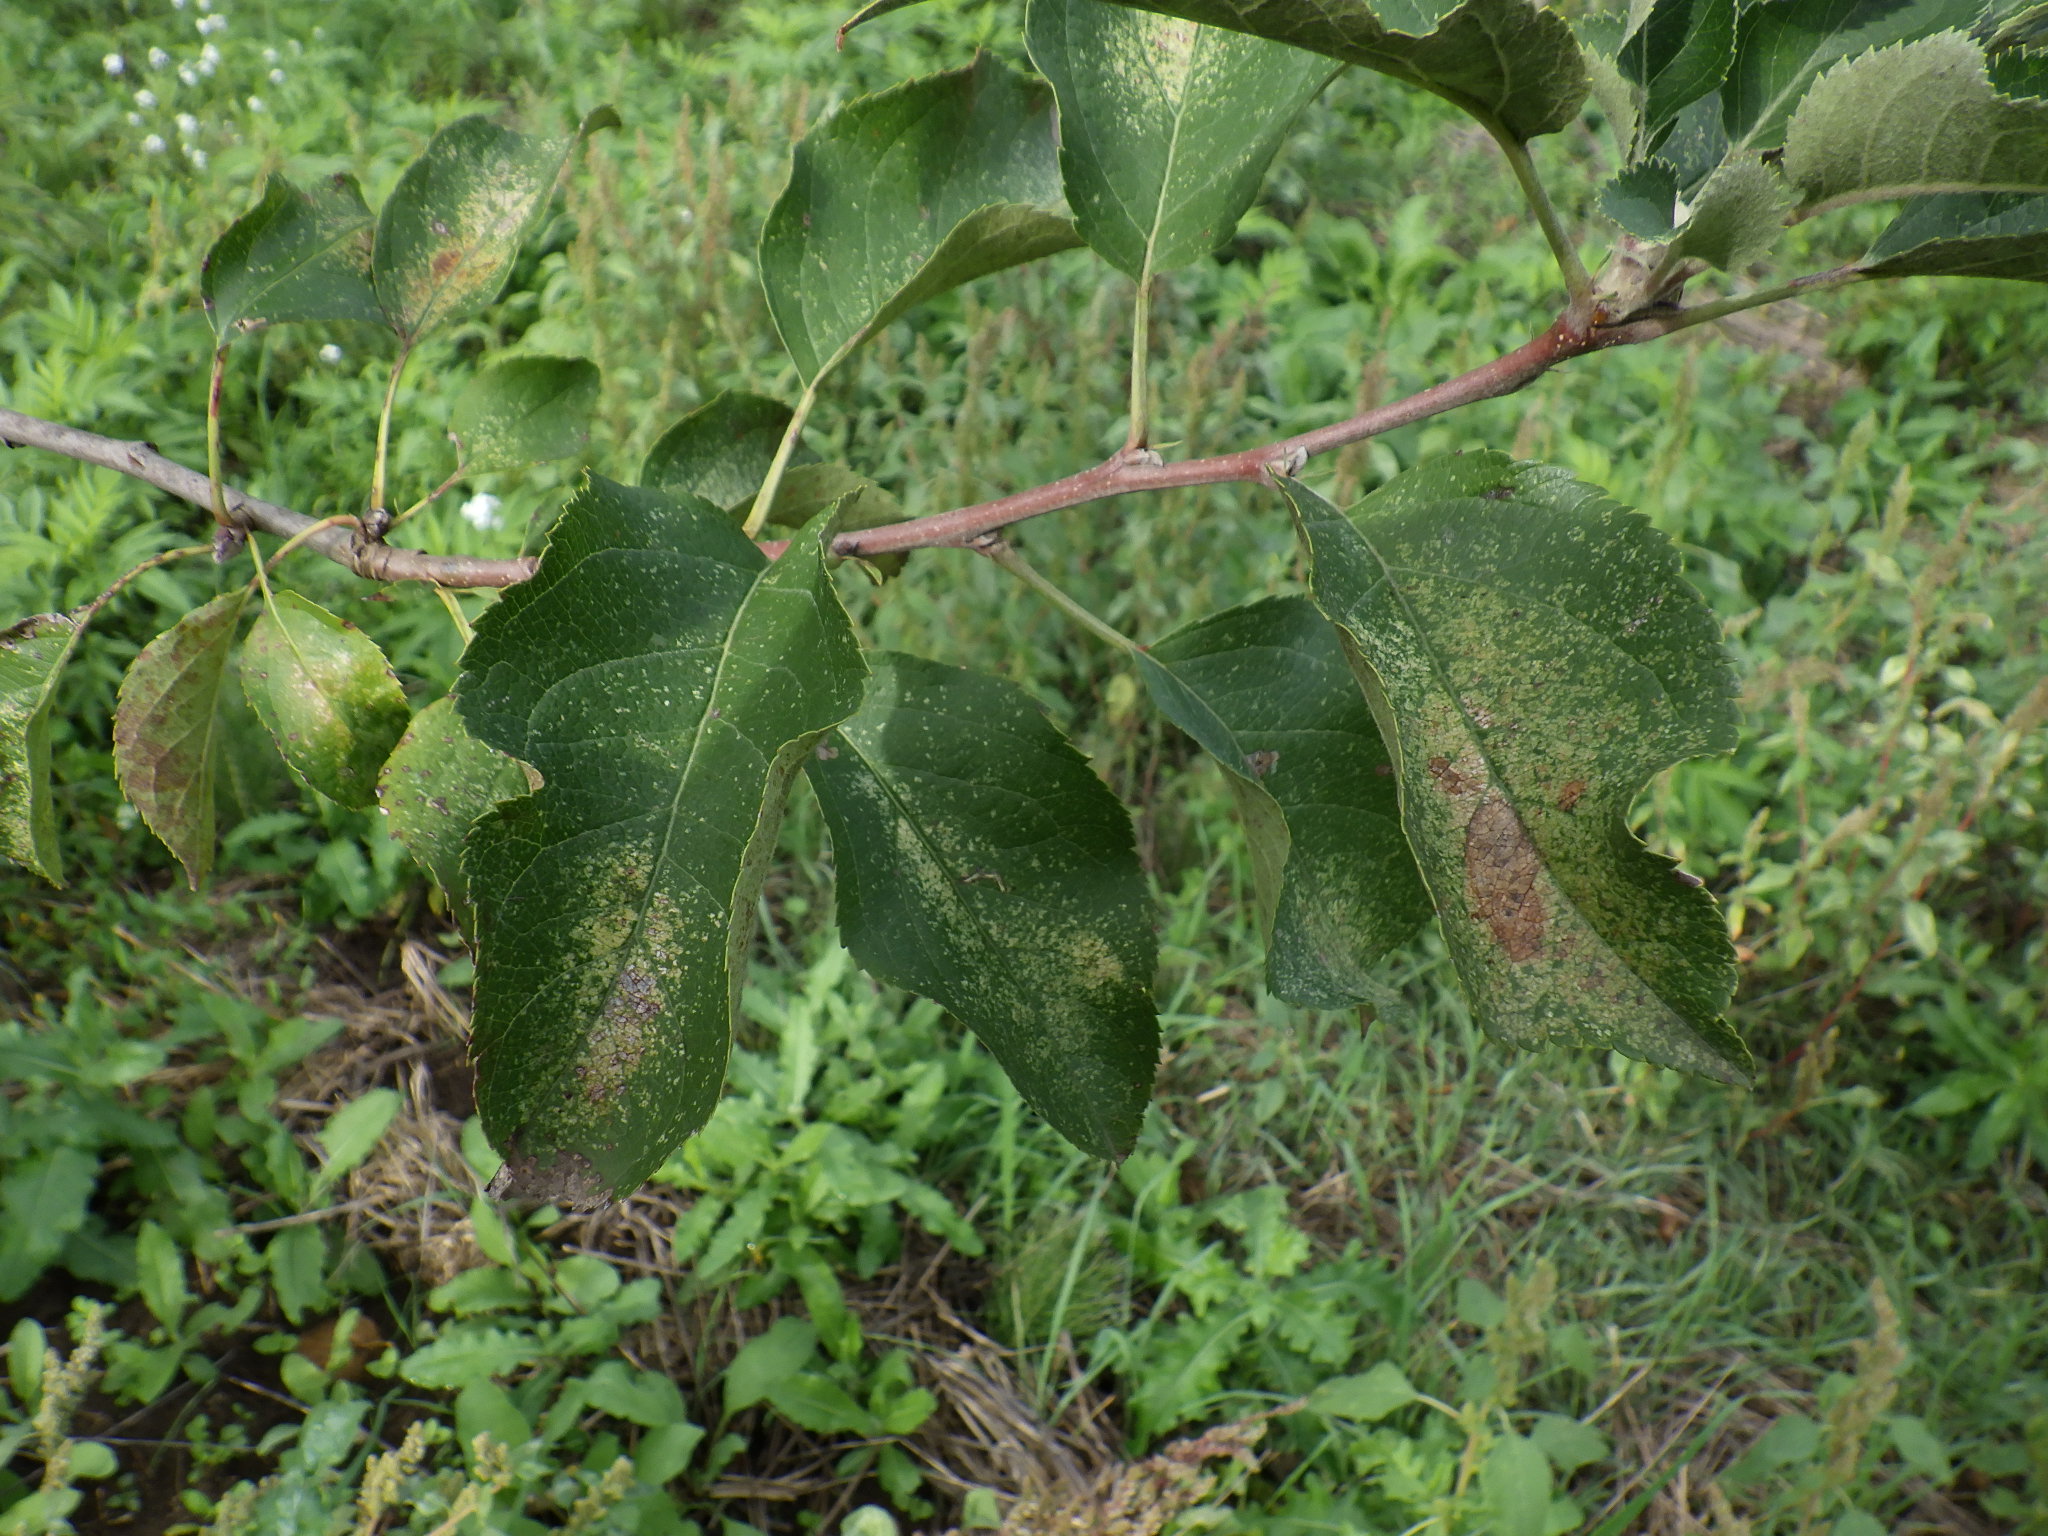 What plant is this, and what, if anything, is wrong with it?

apple, alternaria, mites
